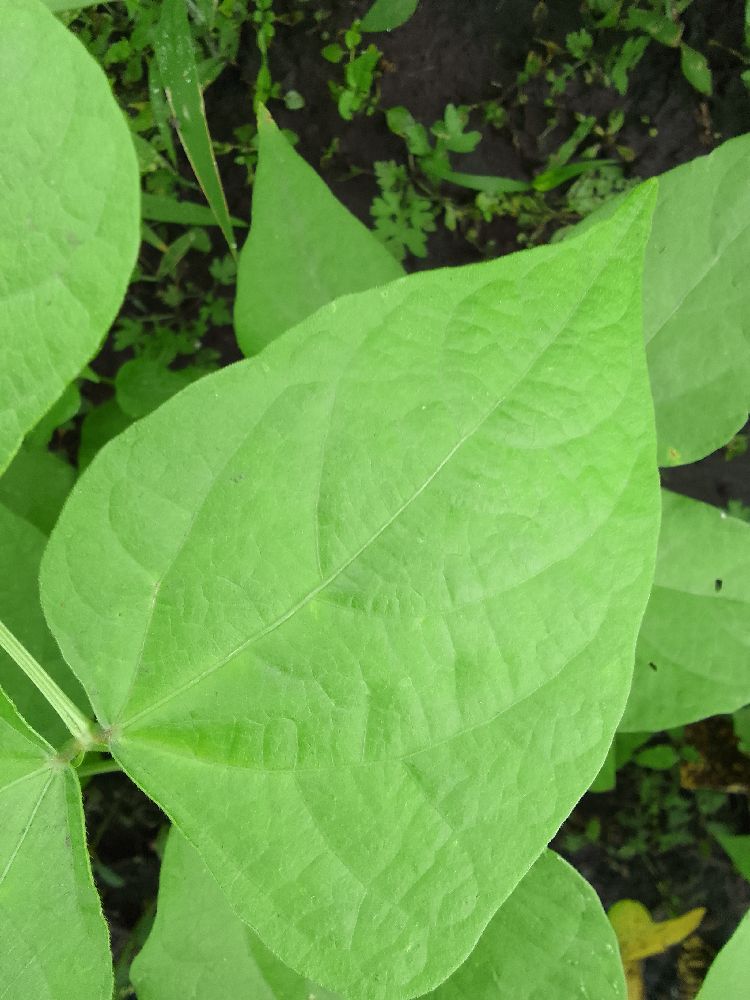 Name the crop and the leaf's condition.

common bean, healthy
